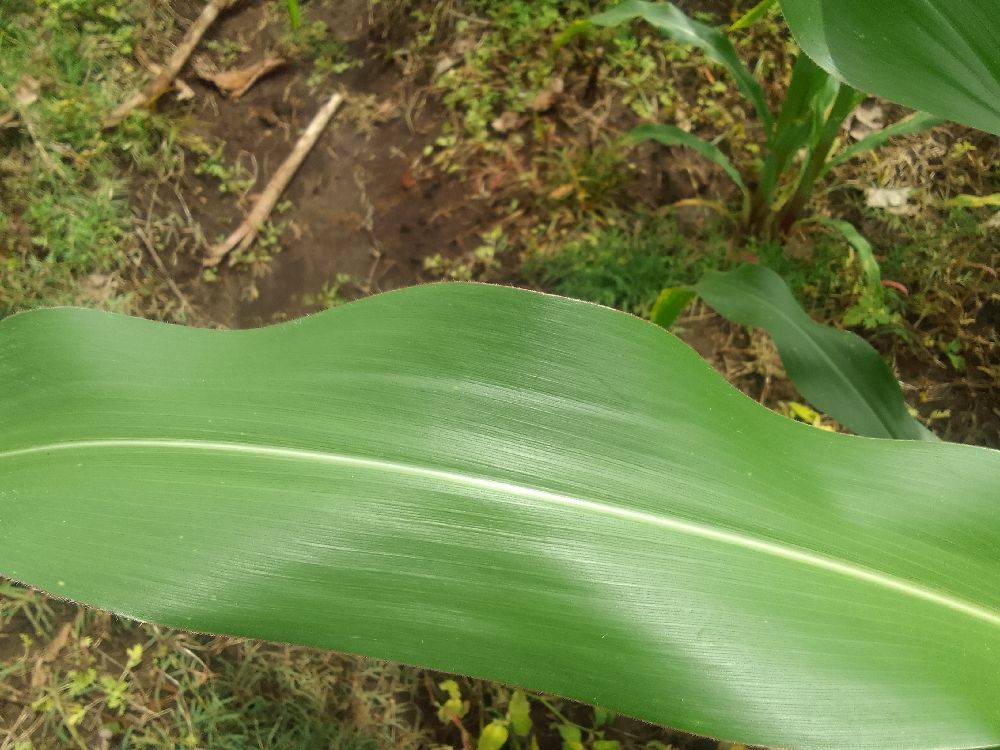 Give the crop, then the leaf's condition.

maize, healthy
